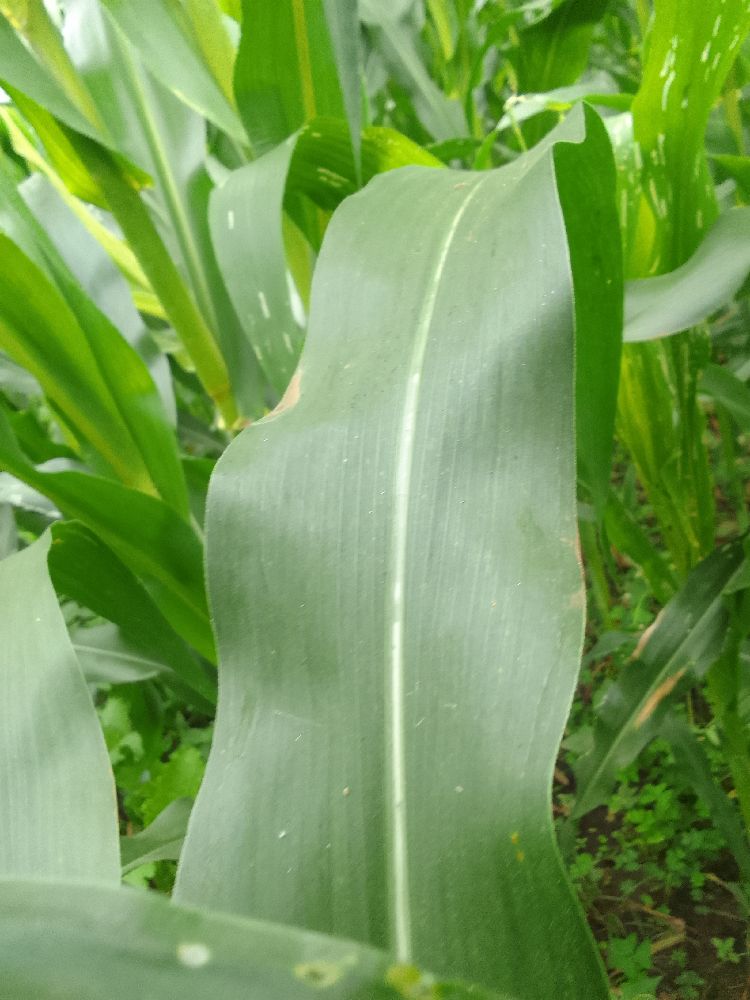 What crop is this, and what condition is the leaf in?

maize, healthy
